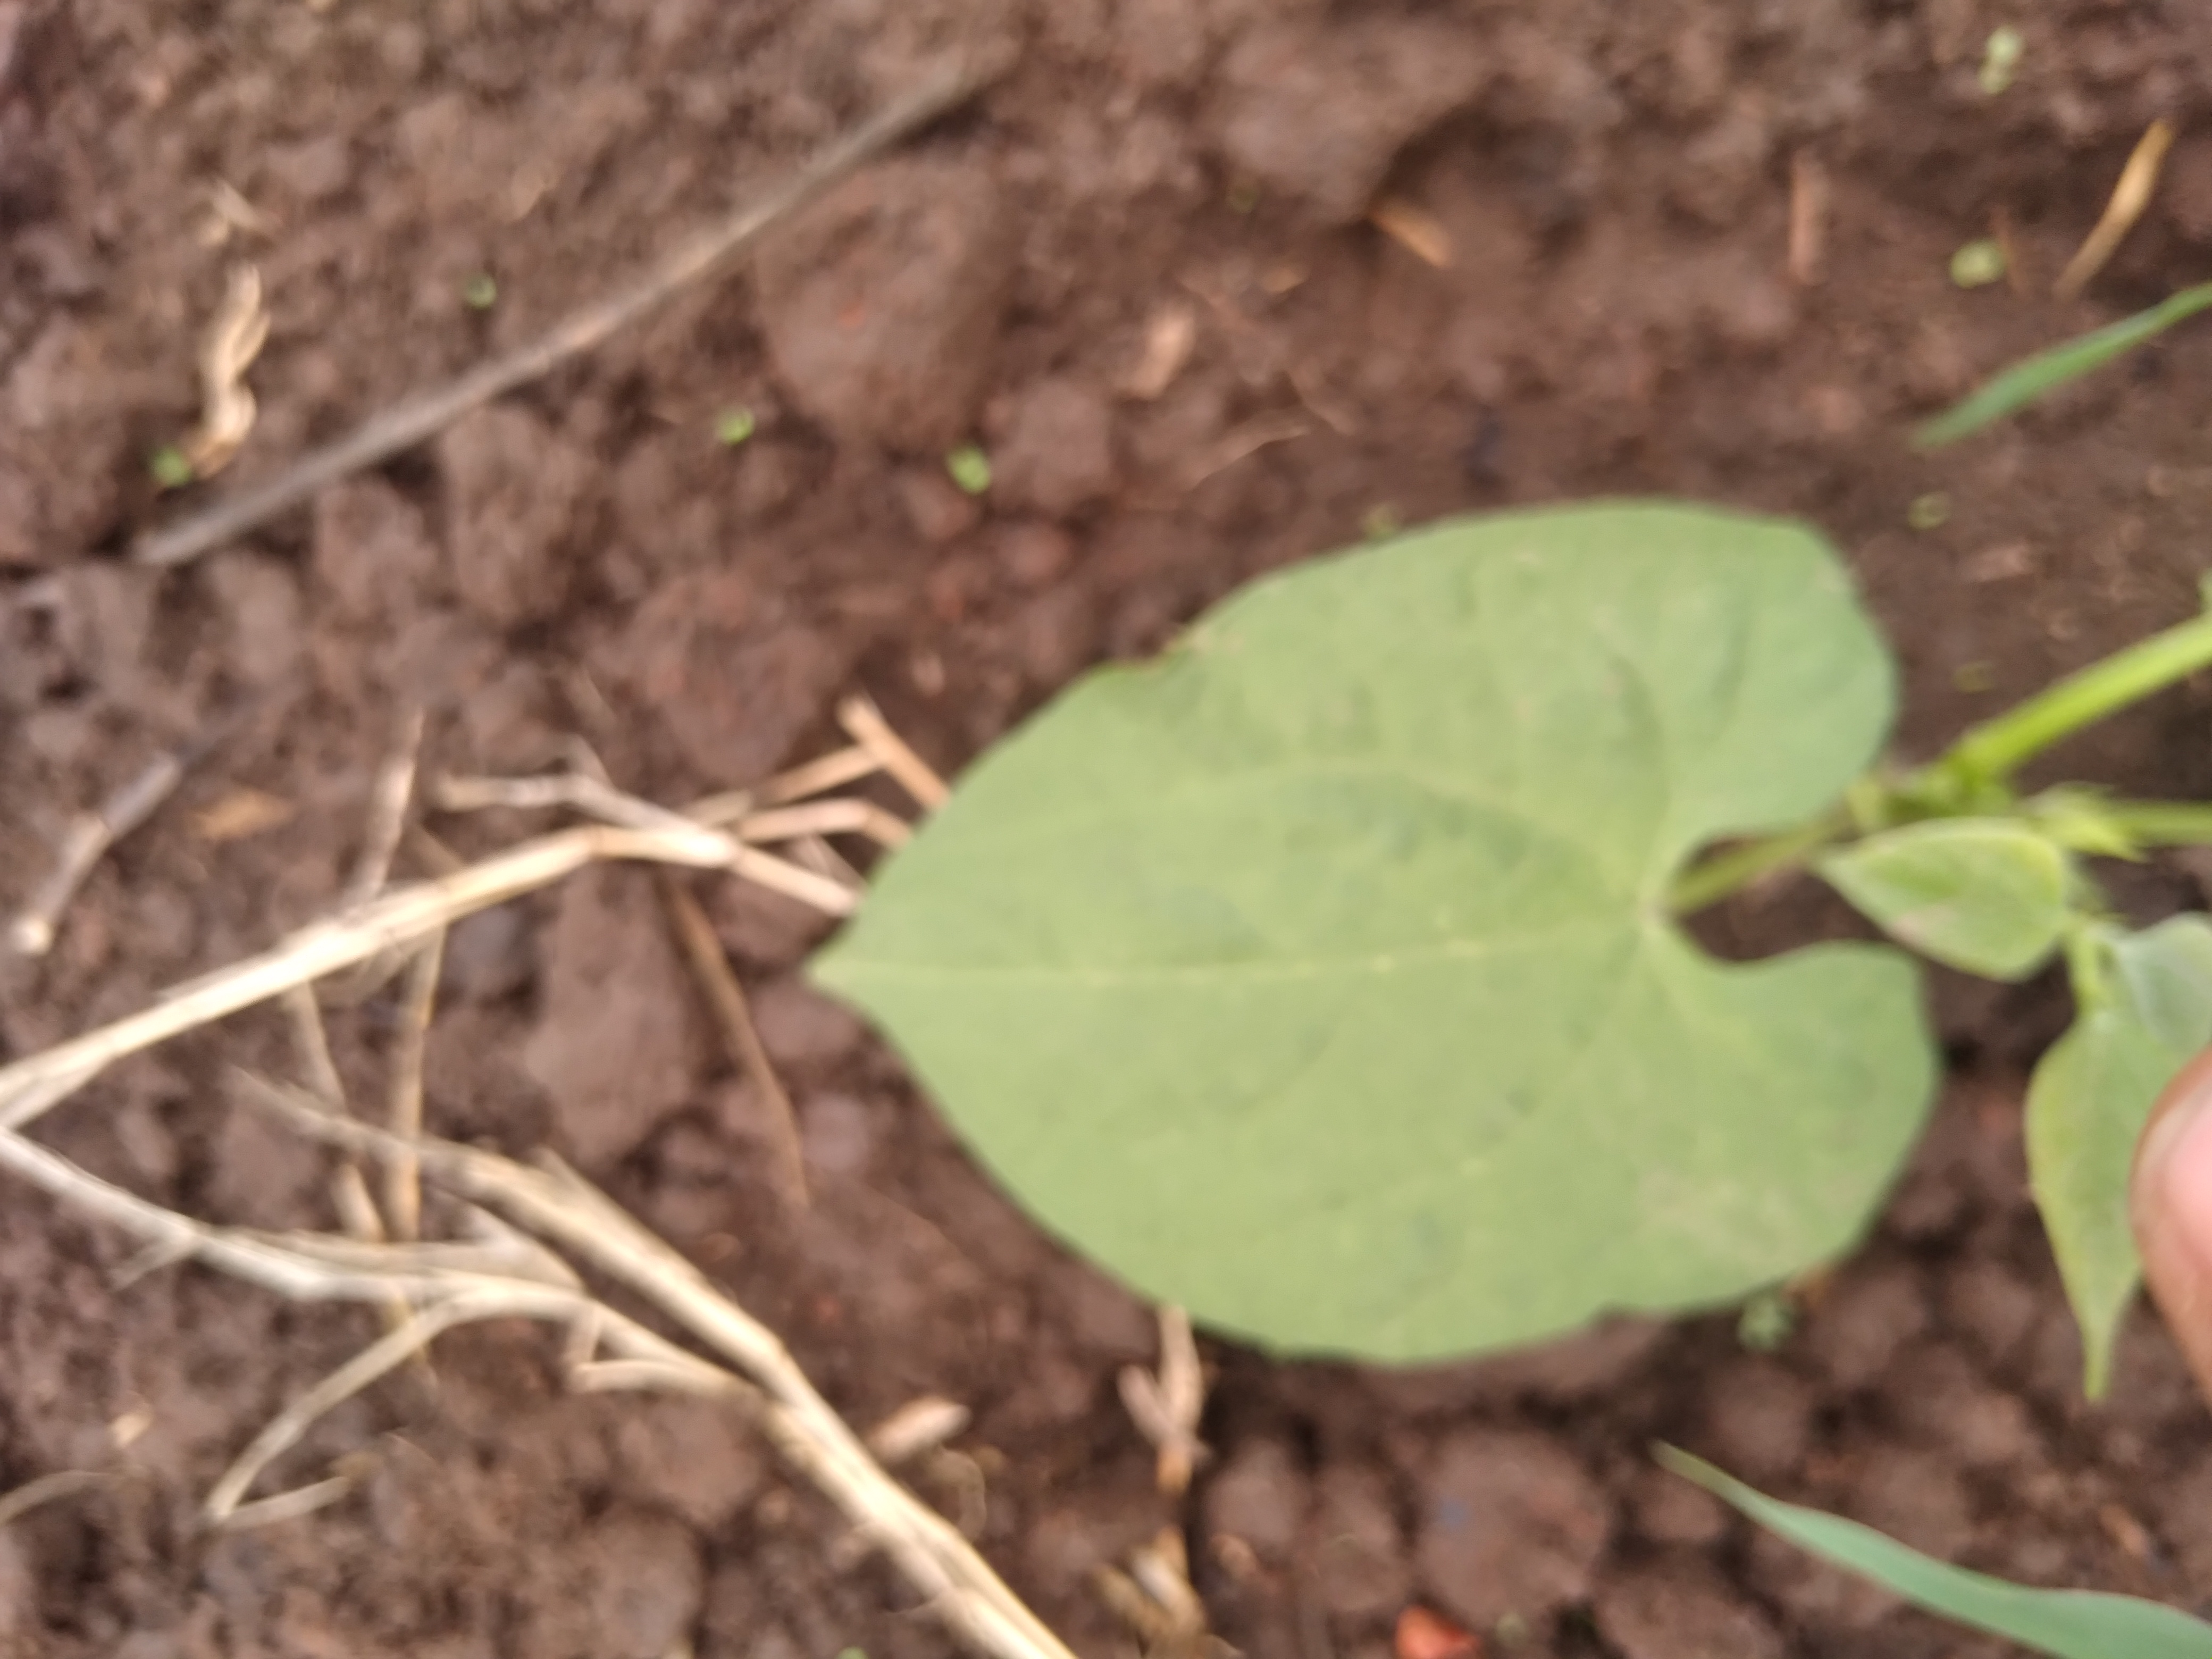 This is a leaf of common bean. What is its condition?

healthy
